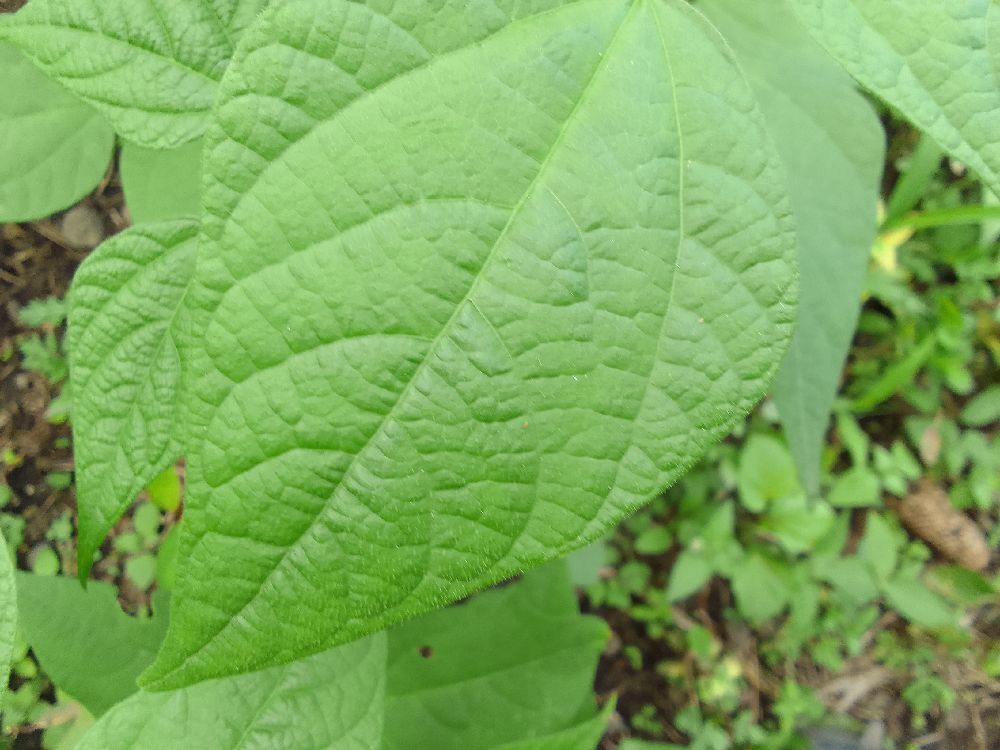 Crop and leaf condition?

common bean, healthy
